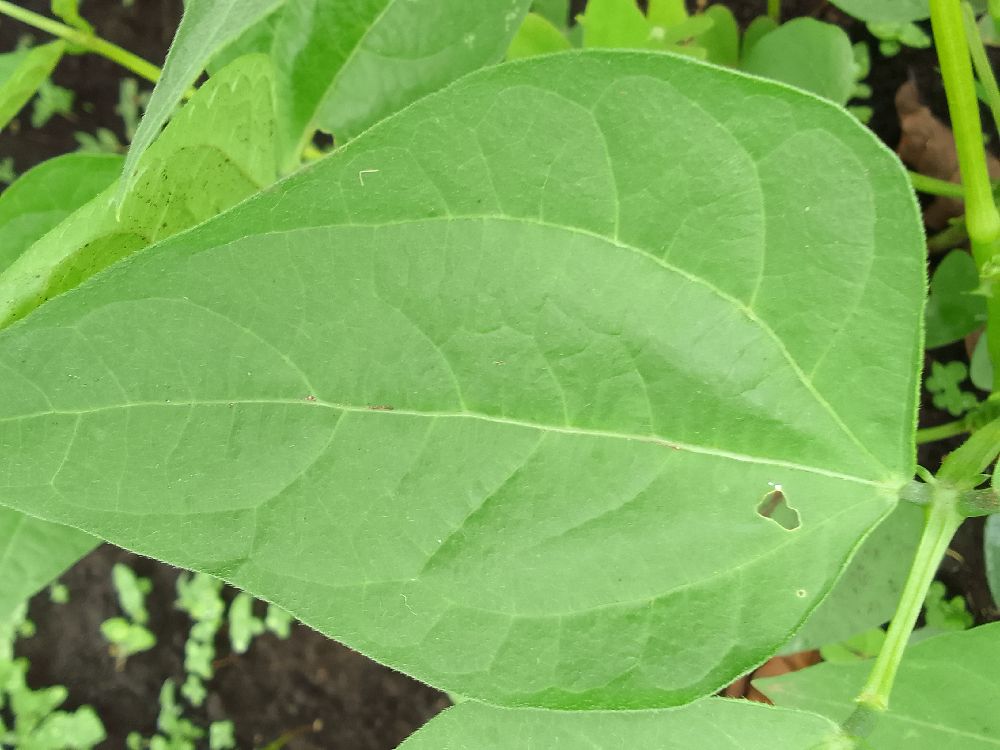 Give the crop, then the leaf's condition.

common bean, healthy
